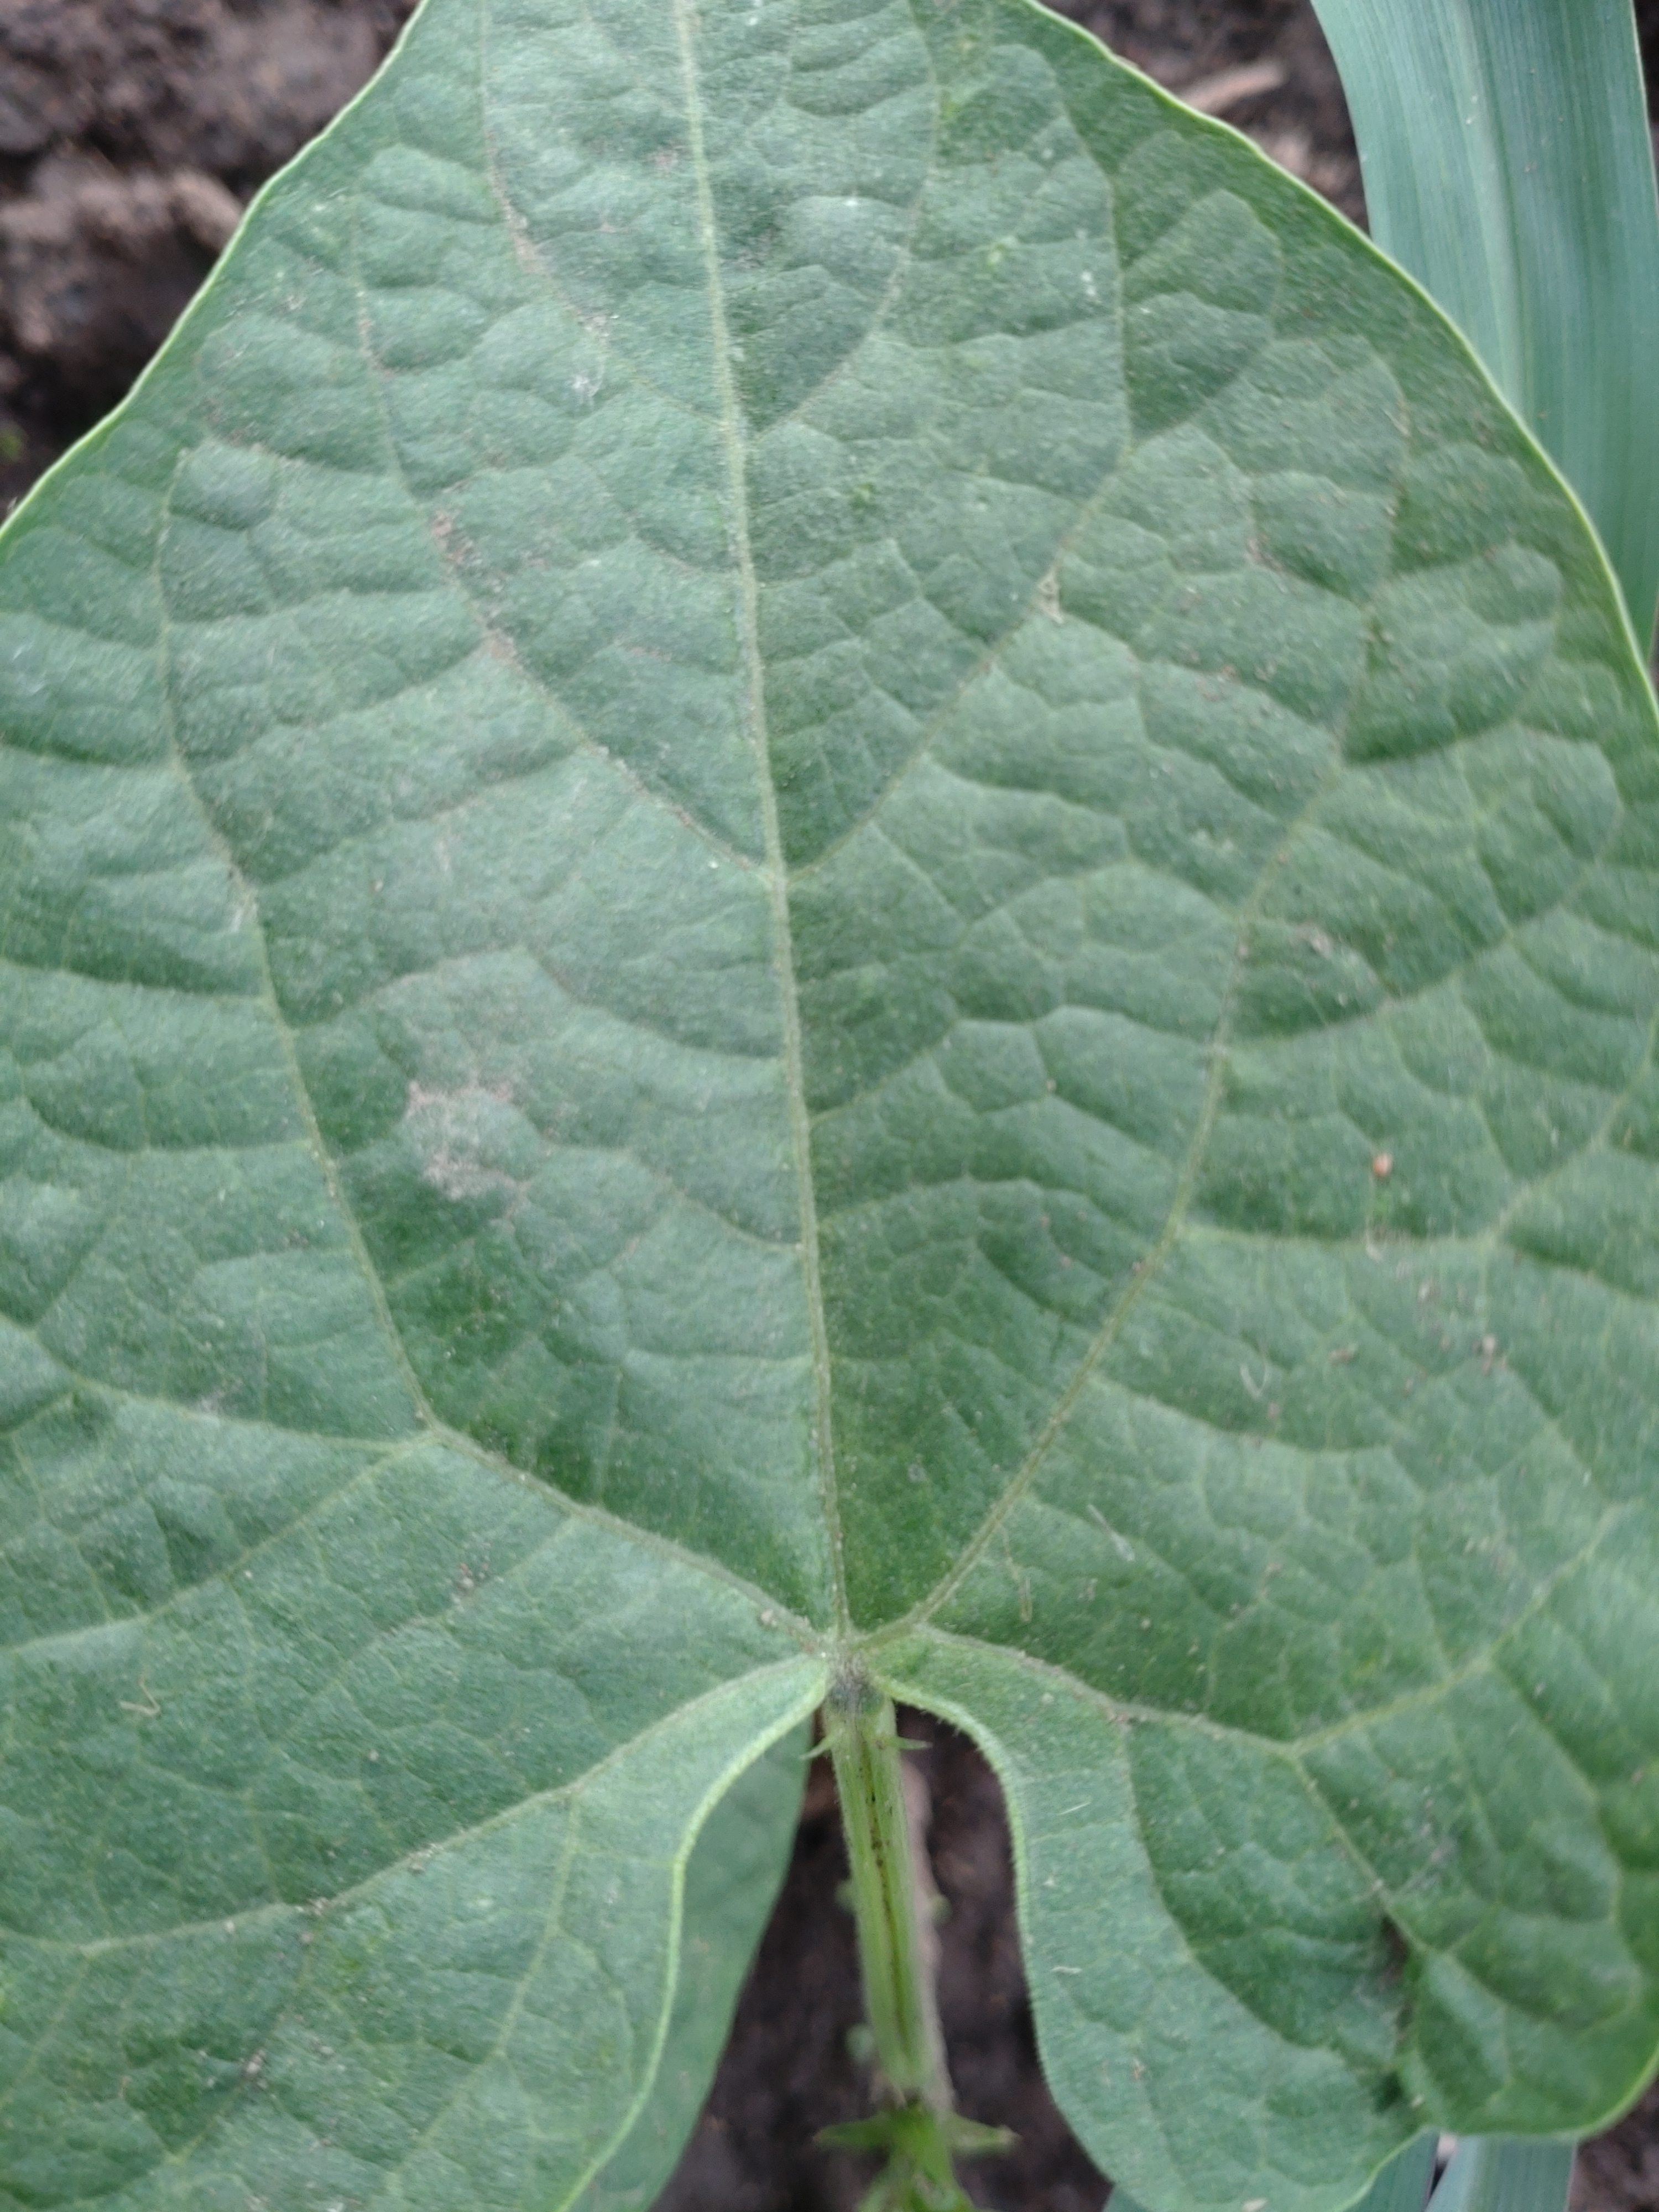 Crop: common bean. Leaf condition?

healthy
